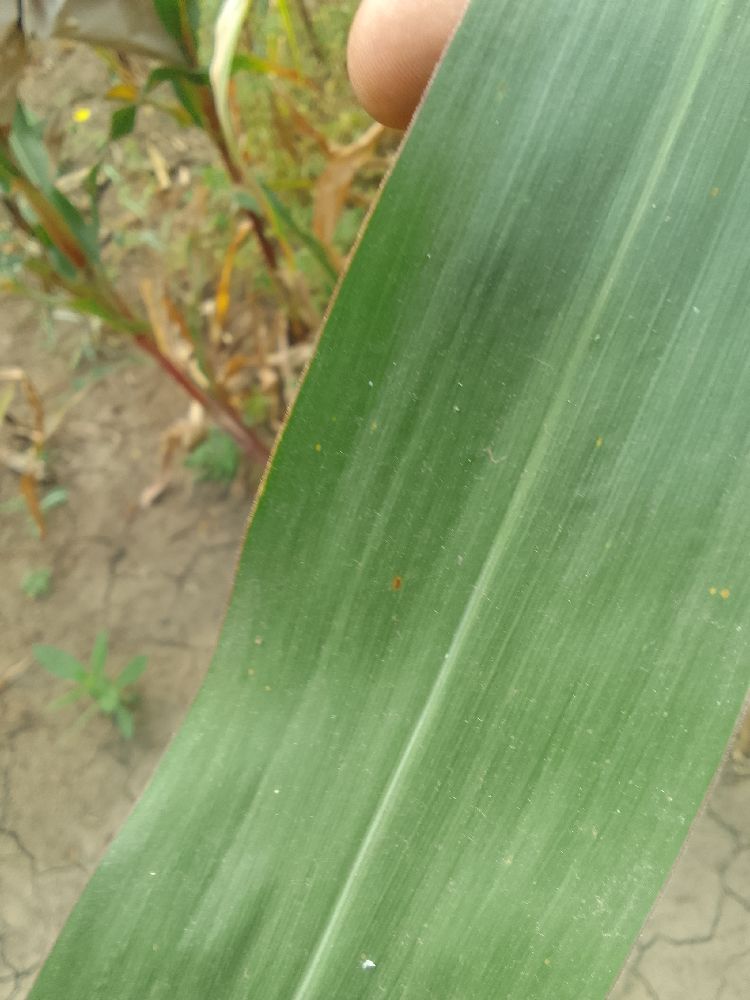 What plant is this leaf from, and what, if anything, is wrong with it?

maize, healthy
